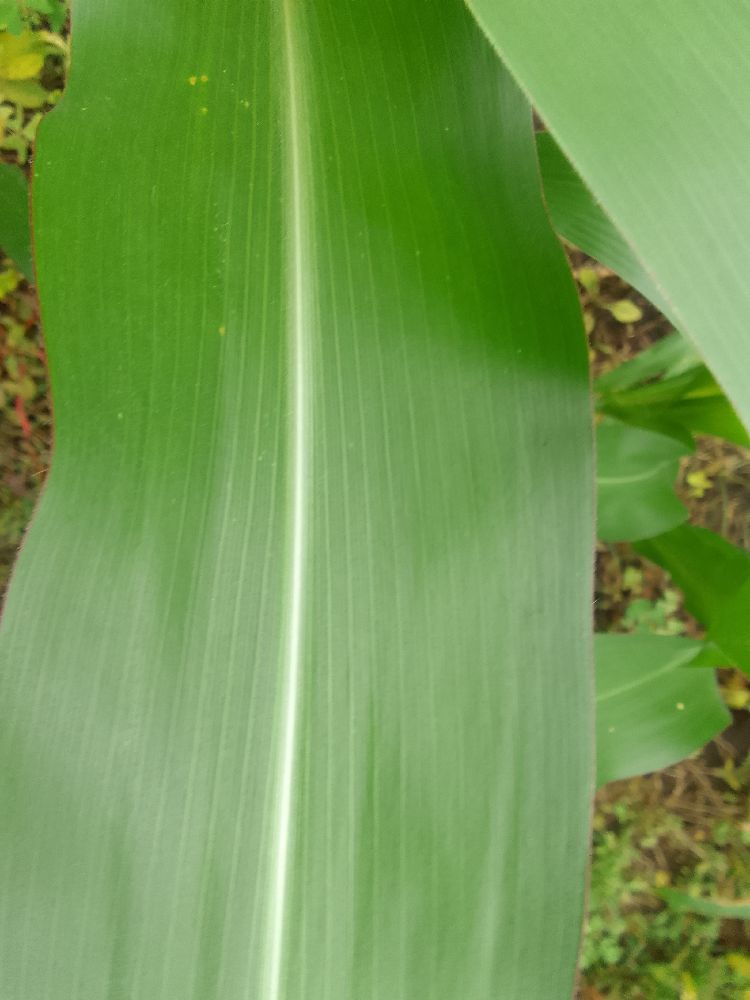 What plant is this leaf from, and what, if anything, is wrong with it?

maize, healthy
